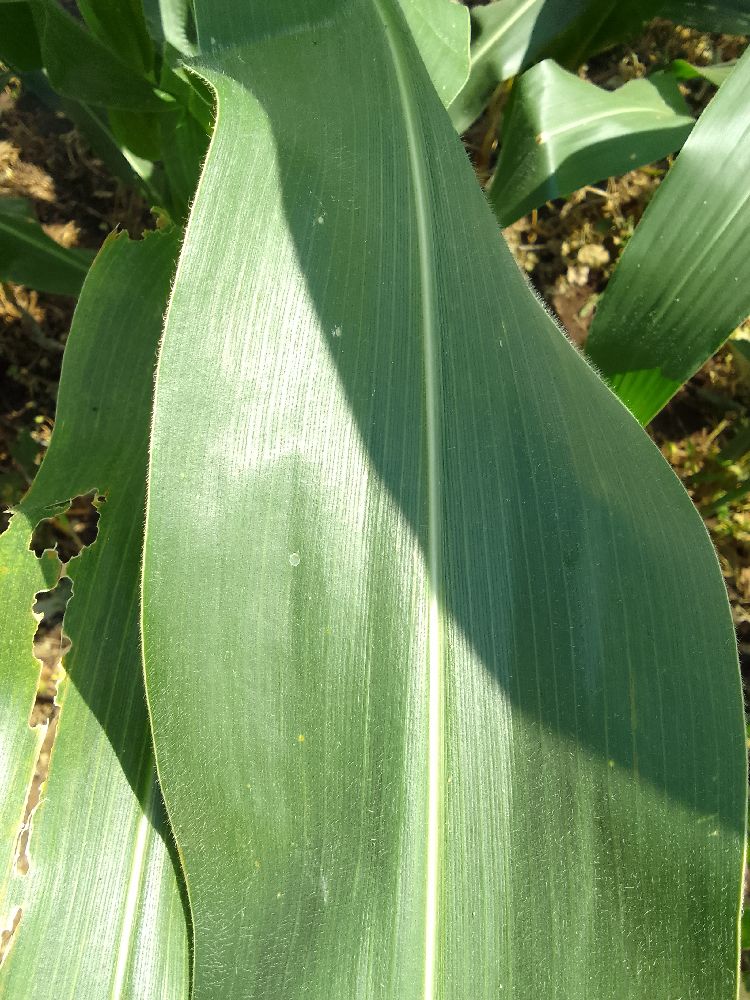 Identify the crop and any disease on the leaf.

maize, healthy
